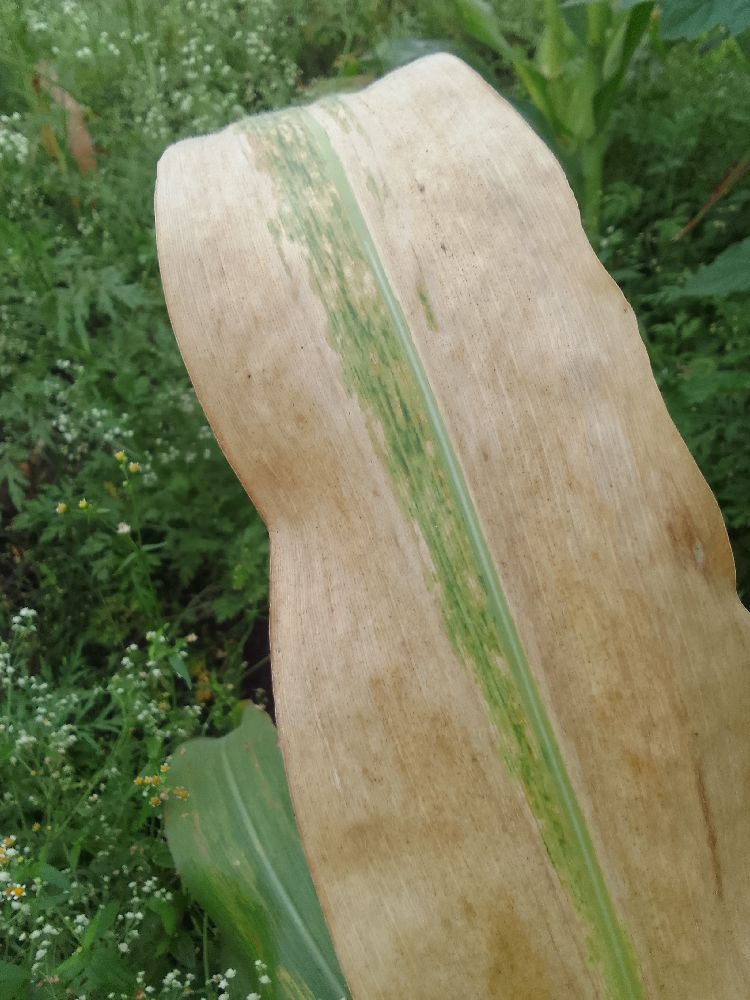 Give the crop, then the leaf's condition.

maize, maize lethal necrosis
